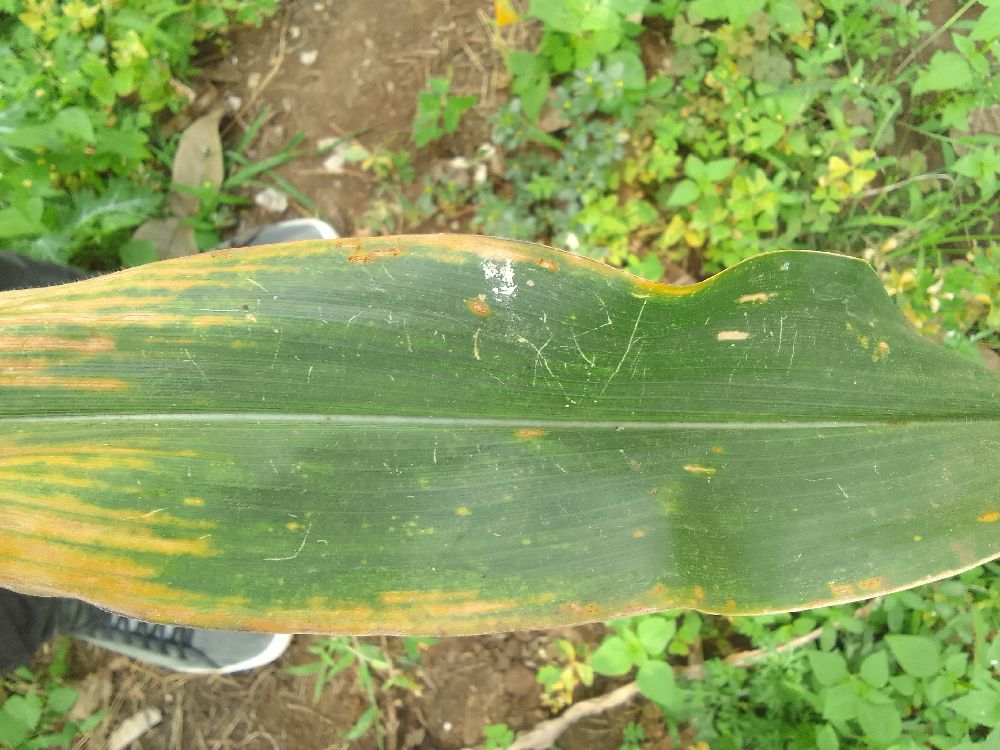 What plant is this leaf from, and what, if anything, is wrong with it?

maize, maize lethal necrosis
